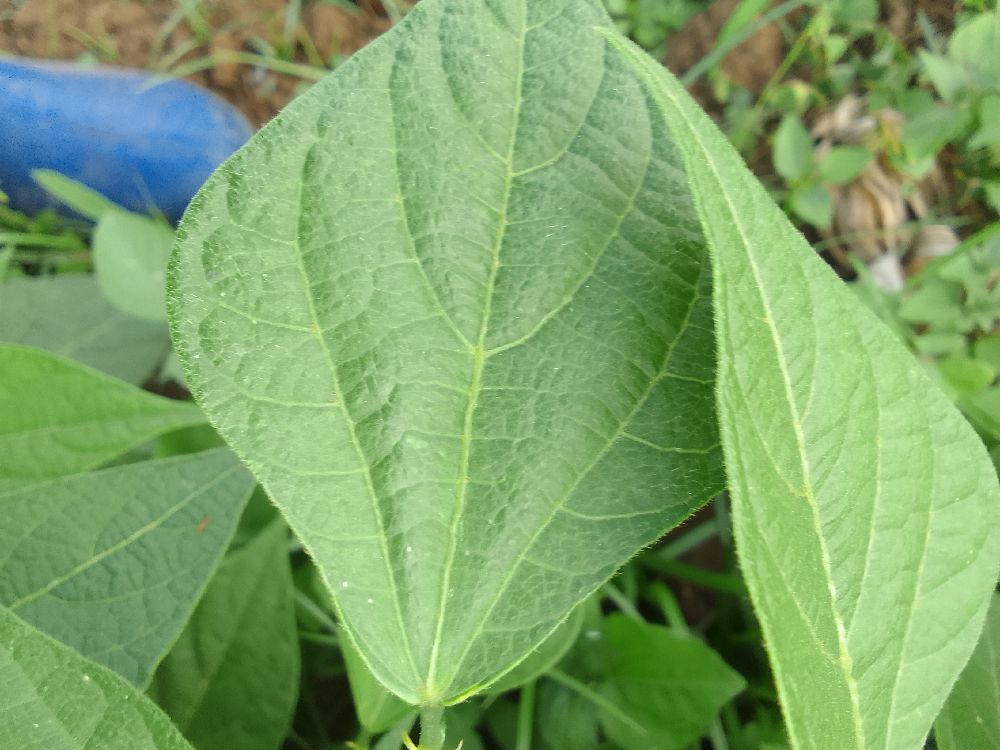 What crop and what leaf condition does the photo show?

common bean, healthy
